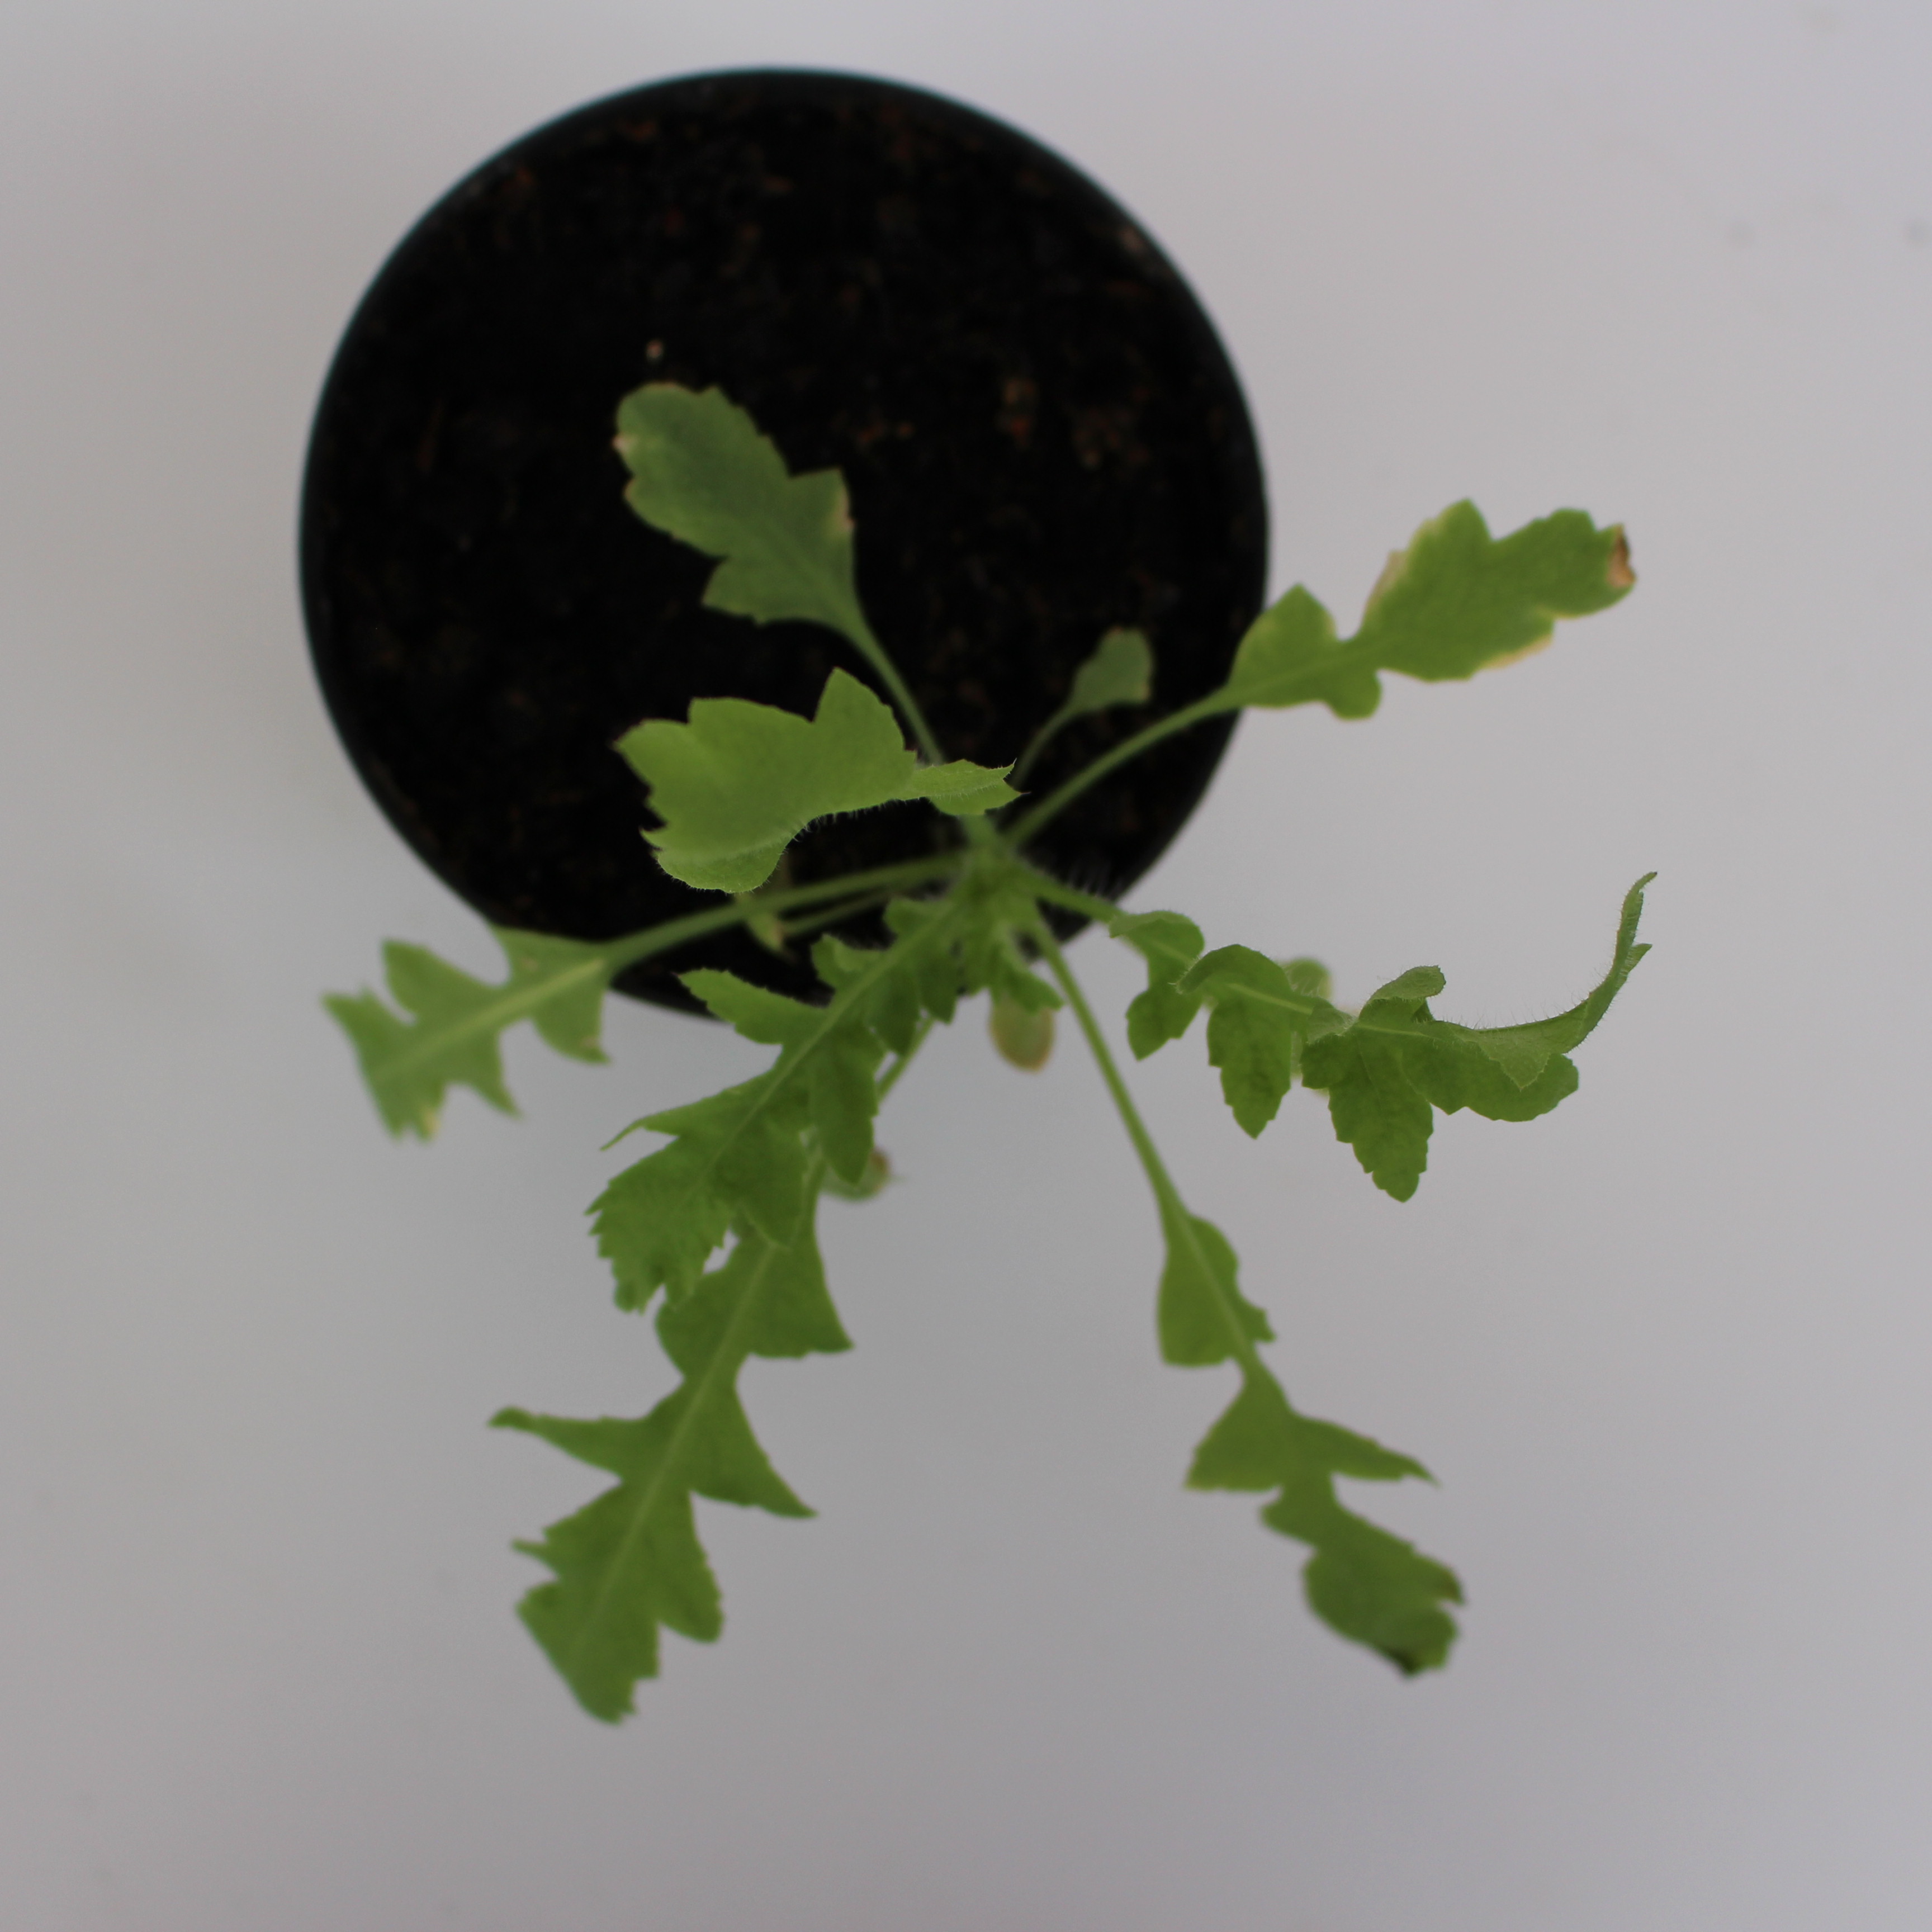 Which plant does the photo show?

Papaver rhoeas
